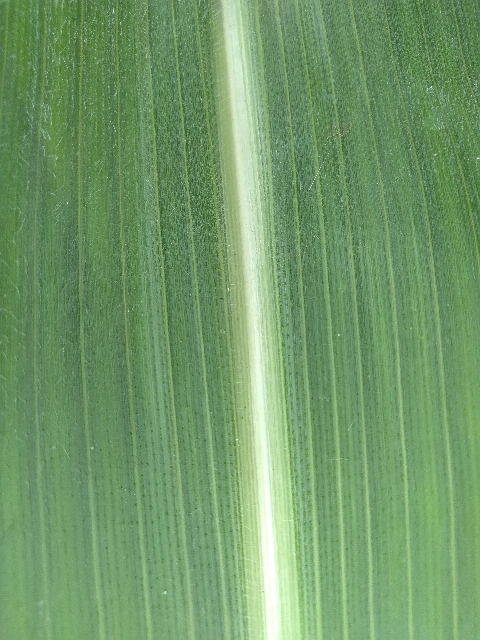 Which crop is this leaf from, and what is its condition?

maize, healthy
